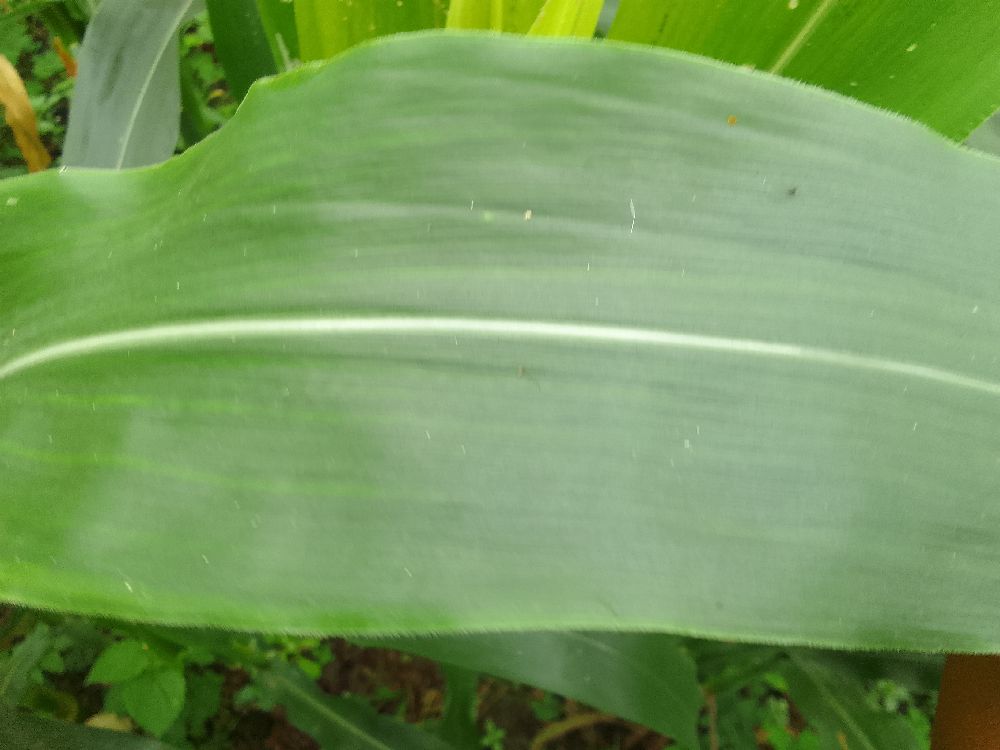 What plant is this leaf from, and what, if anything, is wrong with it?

maize, healthy
